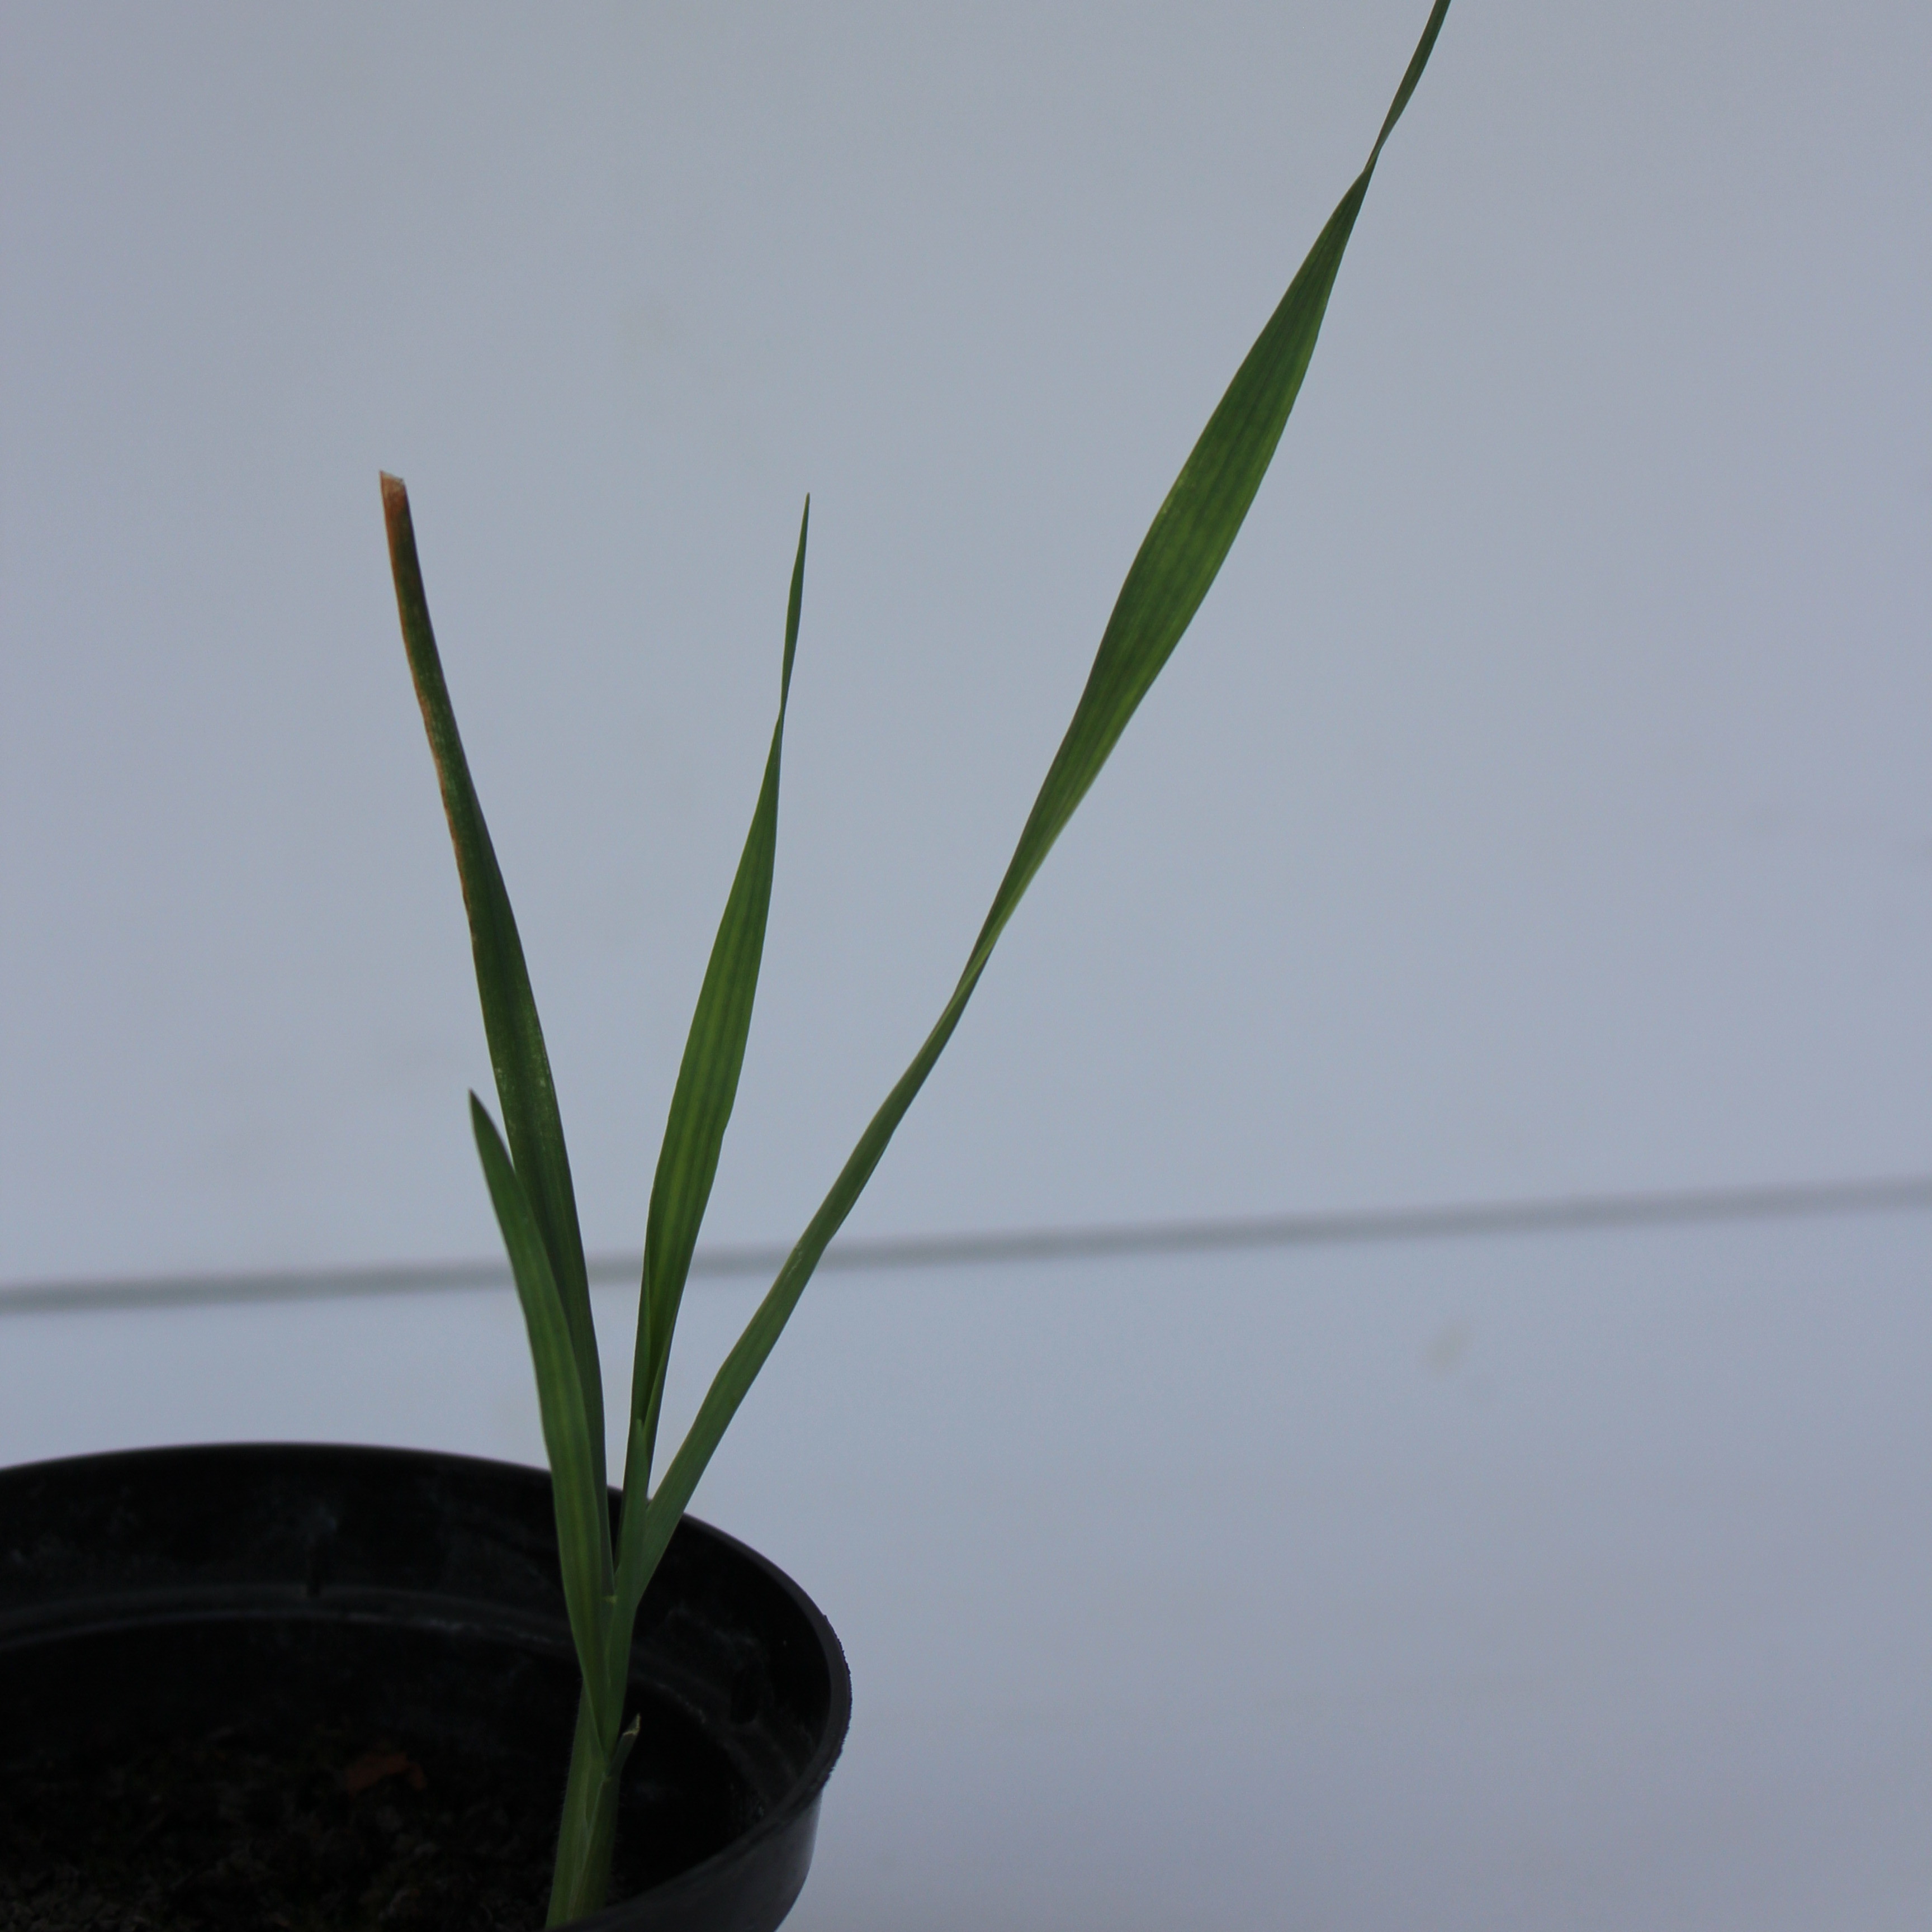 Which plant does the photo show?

Avena sterilis
